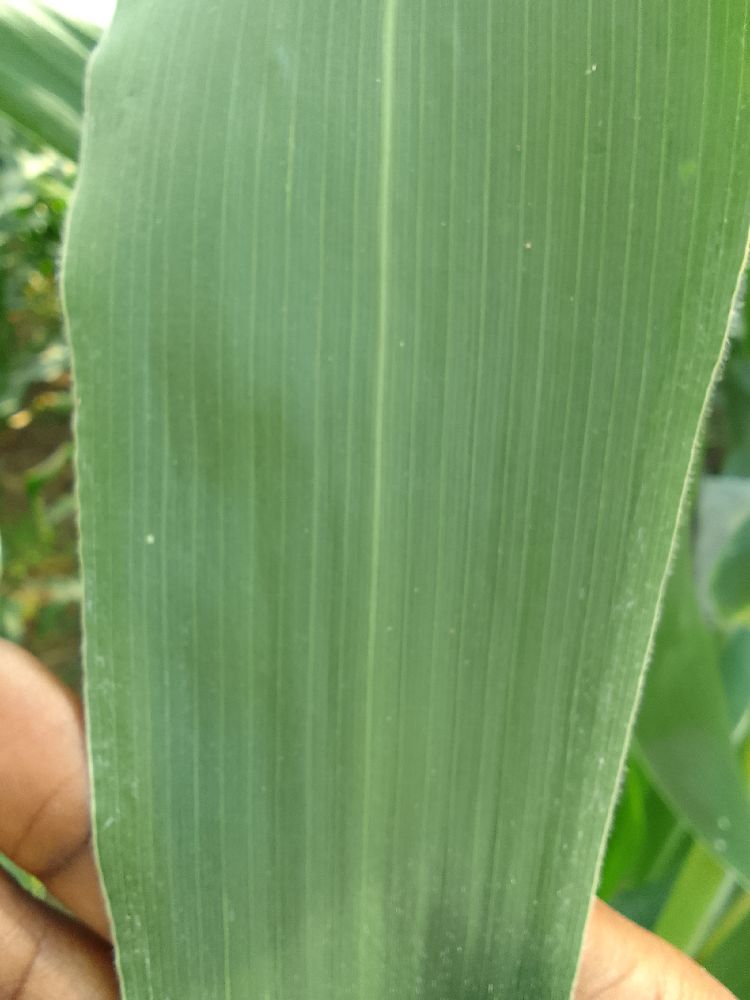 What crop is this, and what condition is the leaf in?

maize, healthy
